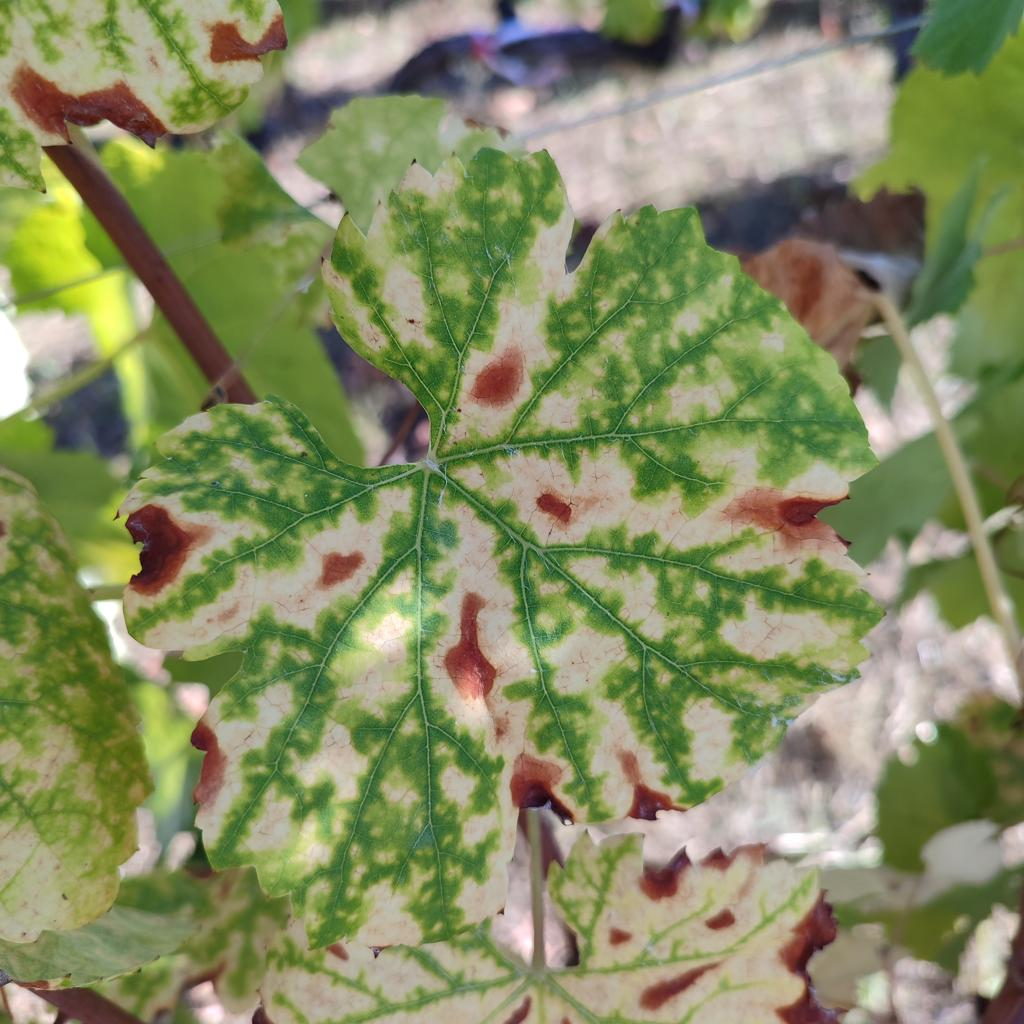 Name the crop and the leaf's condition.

grapevine, esca complex
